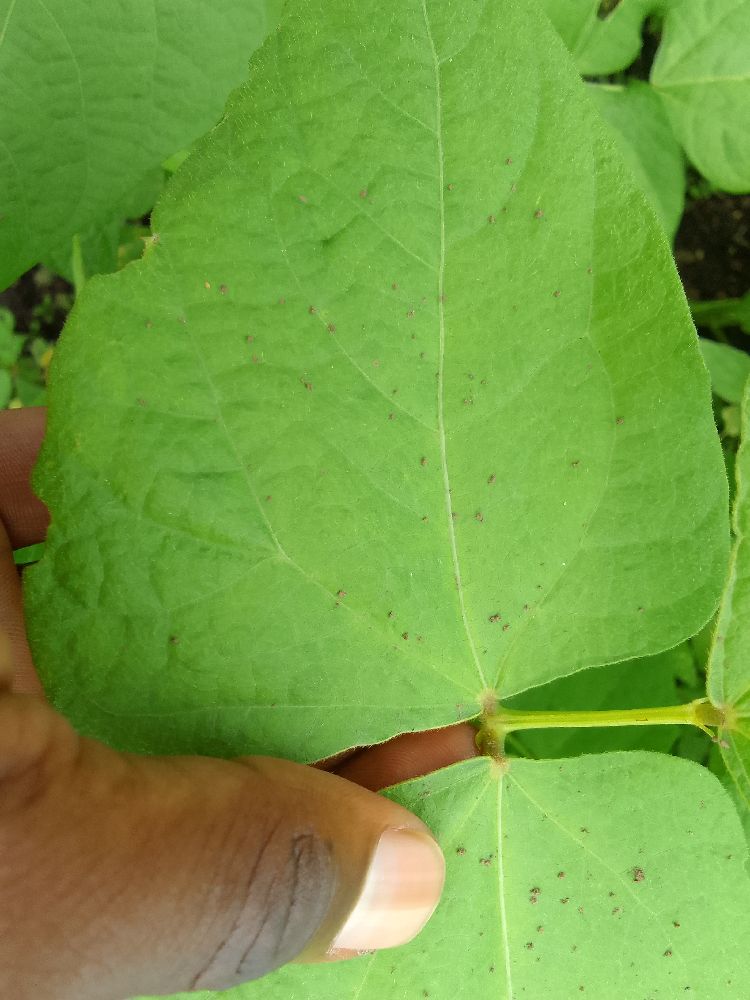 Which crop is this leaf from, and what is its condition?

common bean, healthy
